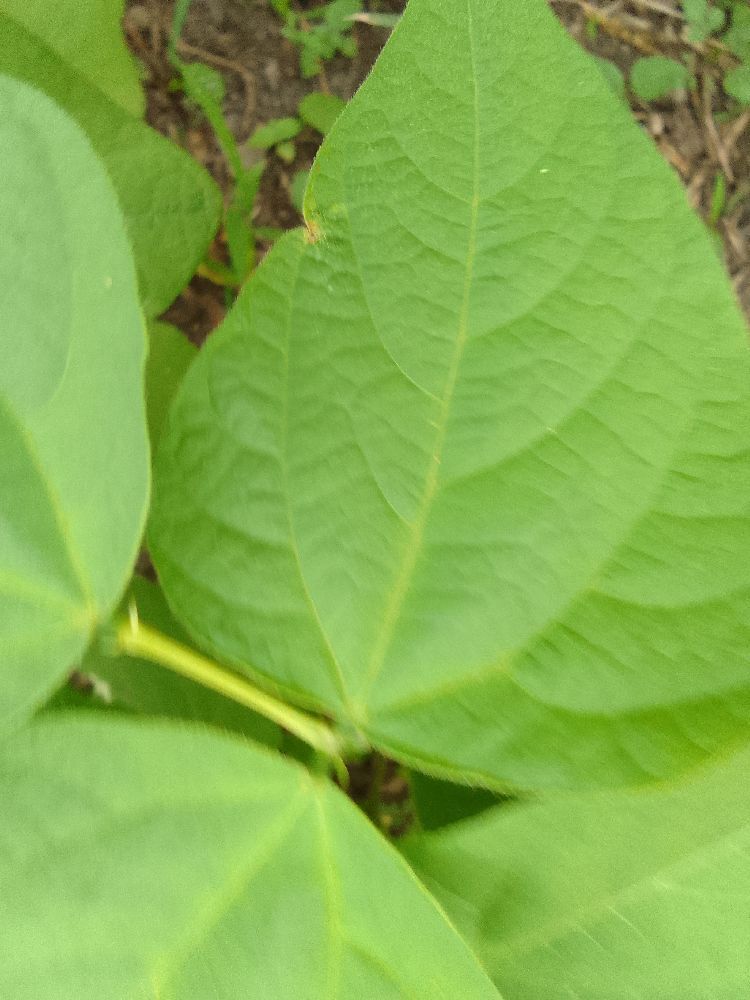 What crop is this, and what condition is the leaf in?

common bean, healthy
